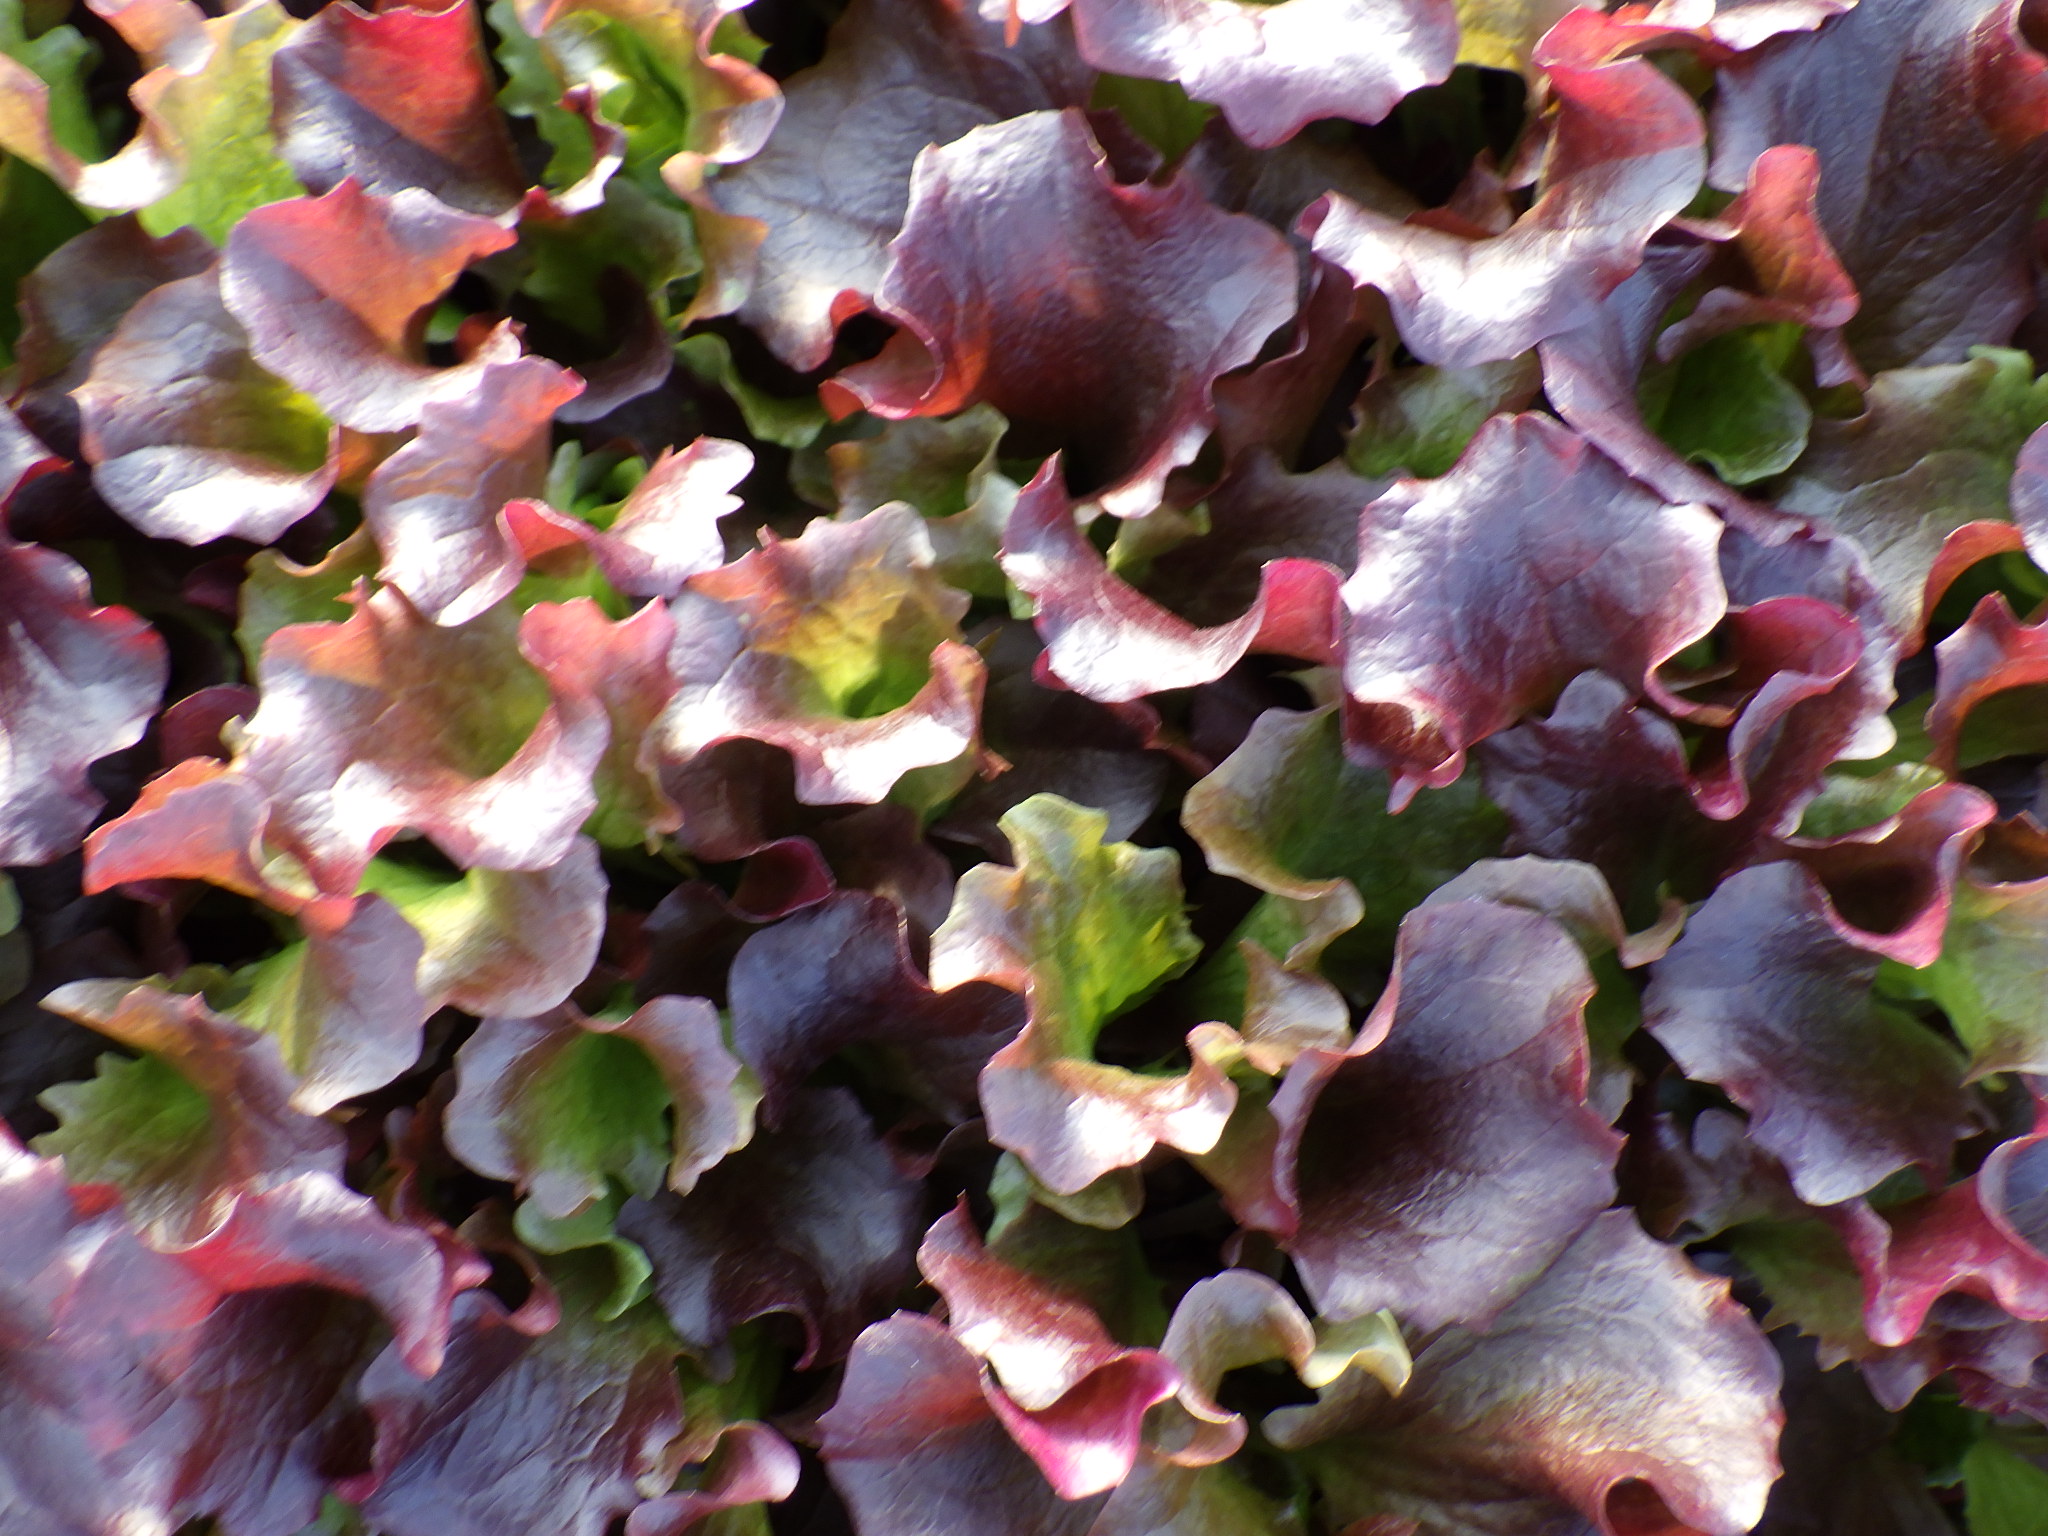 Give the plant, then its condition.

lettuce, healthy
